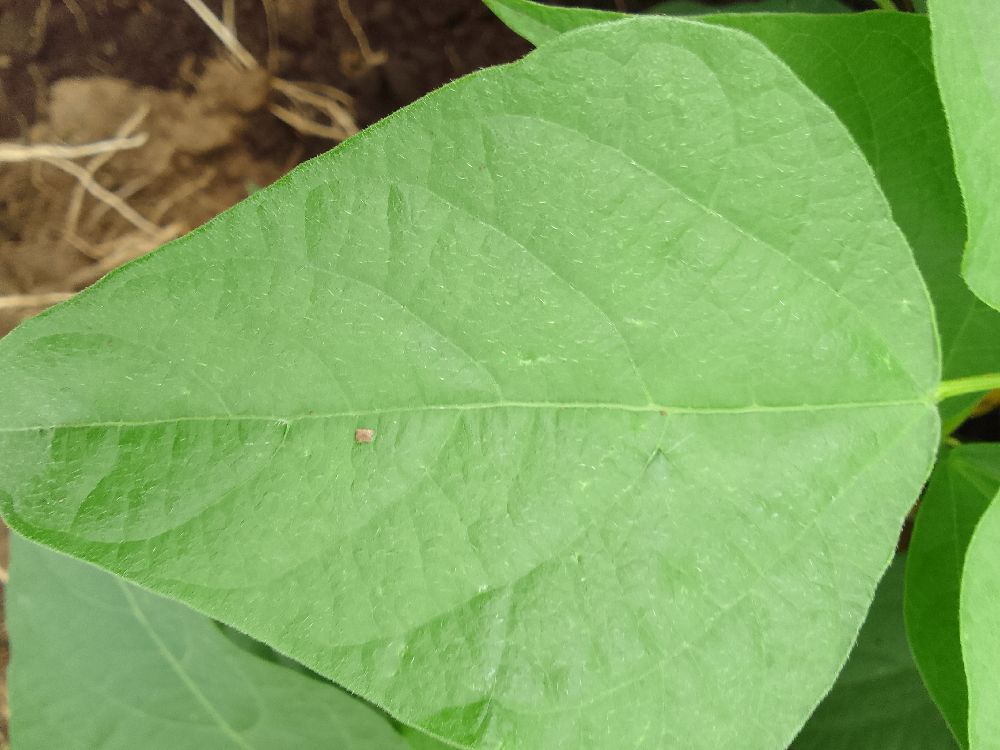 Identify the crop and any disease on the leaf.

common bean, healthy
